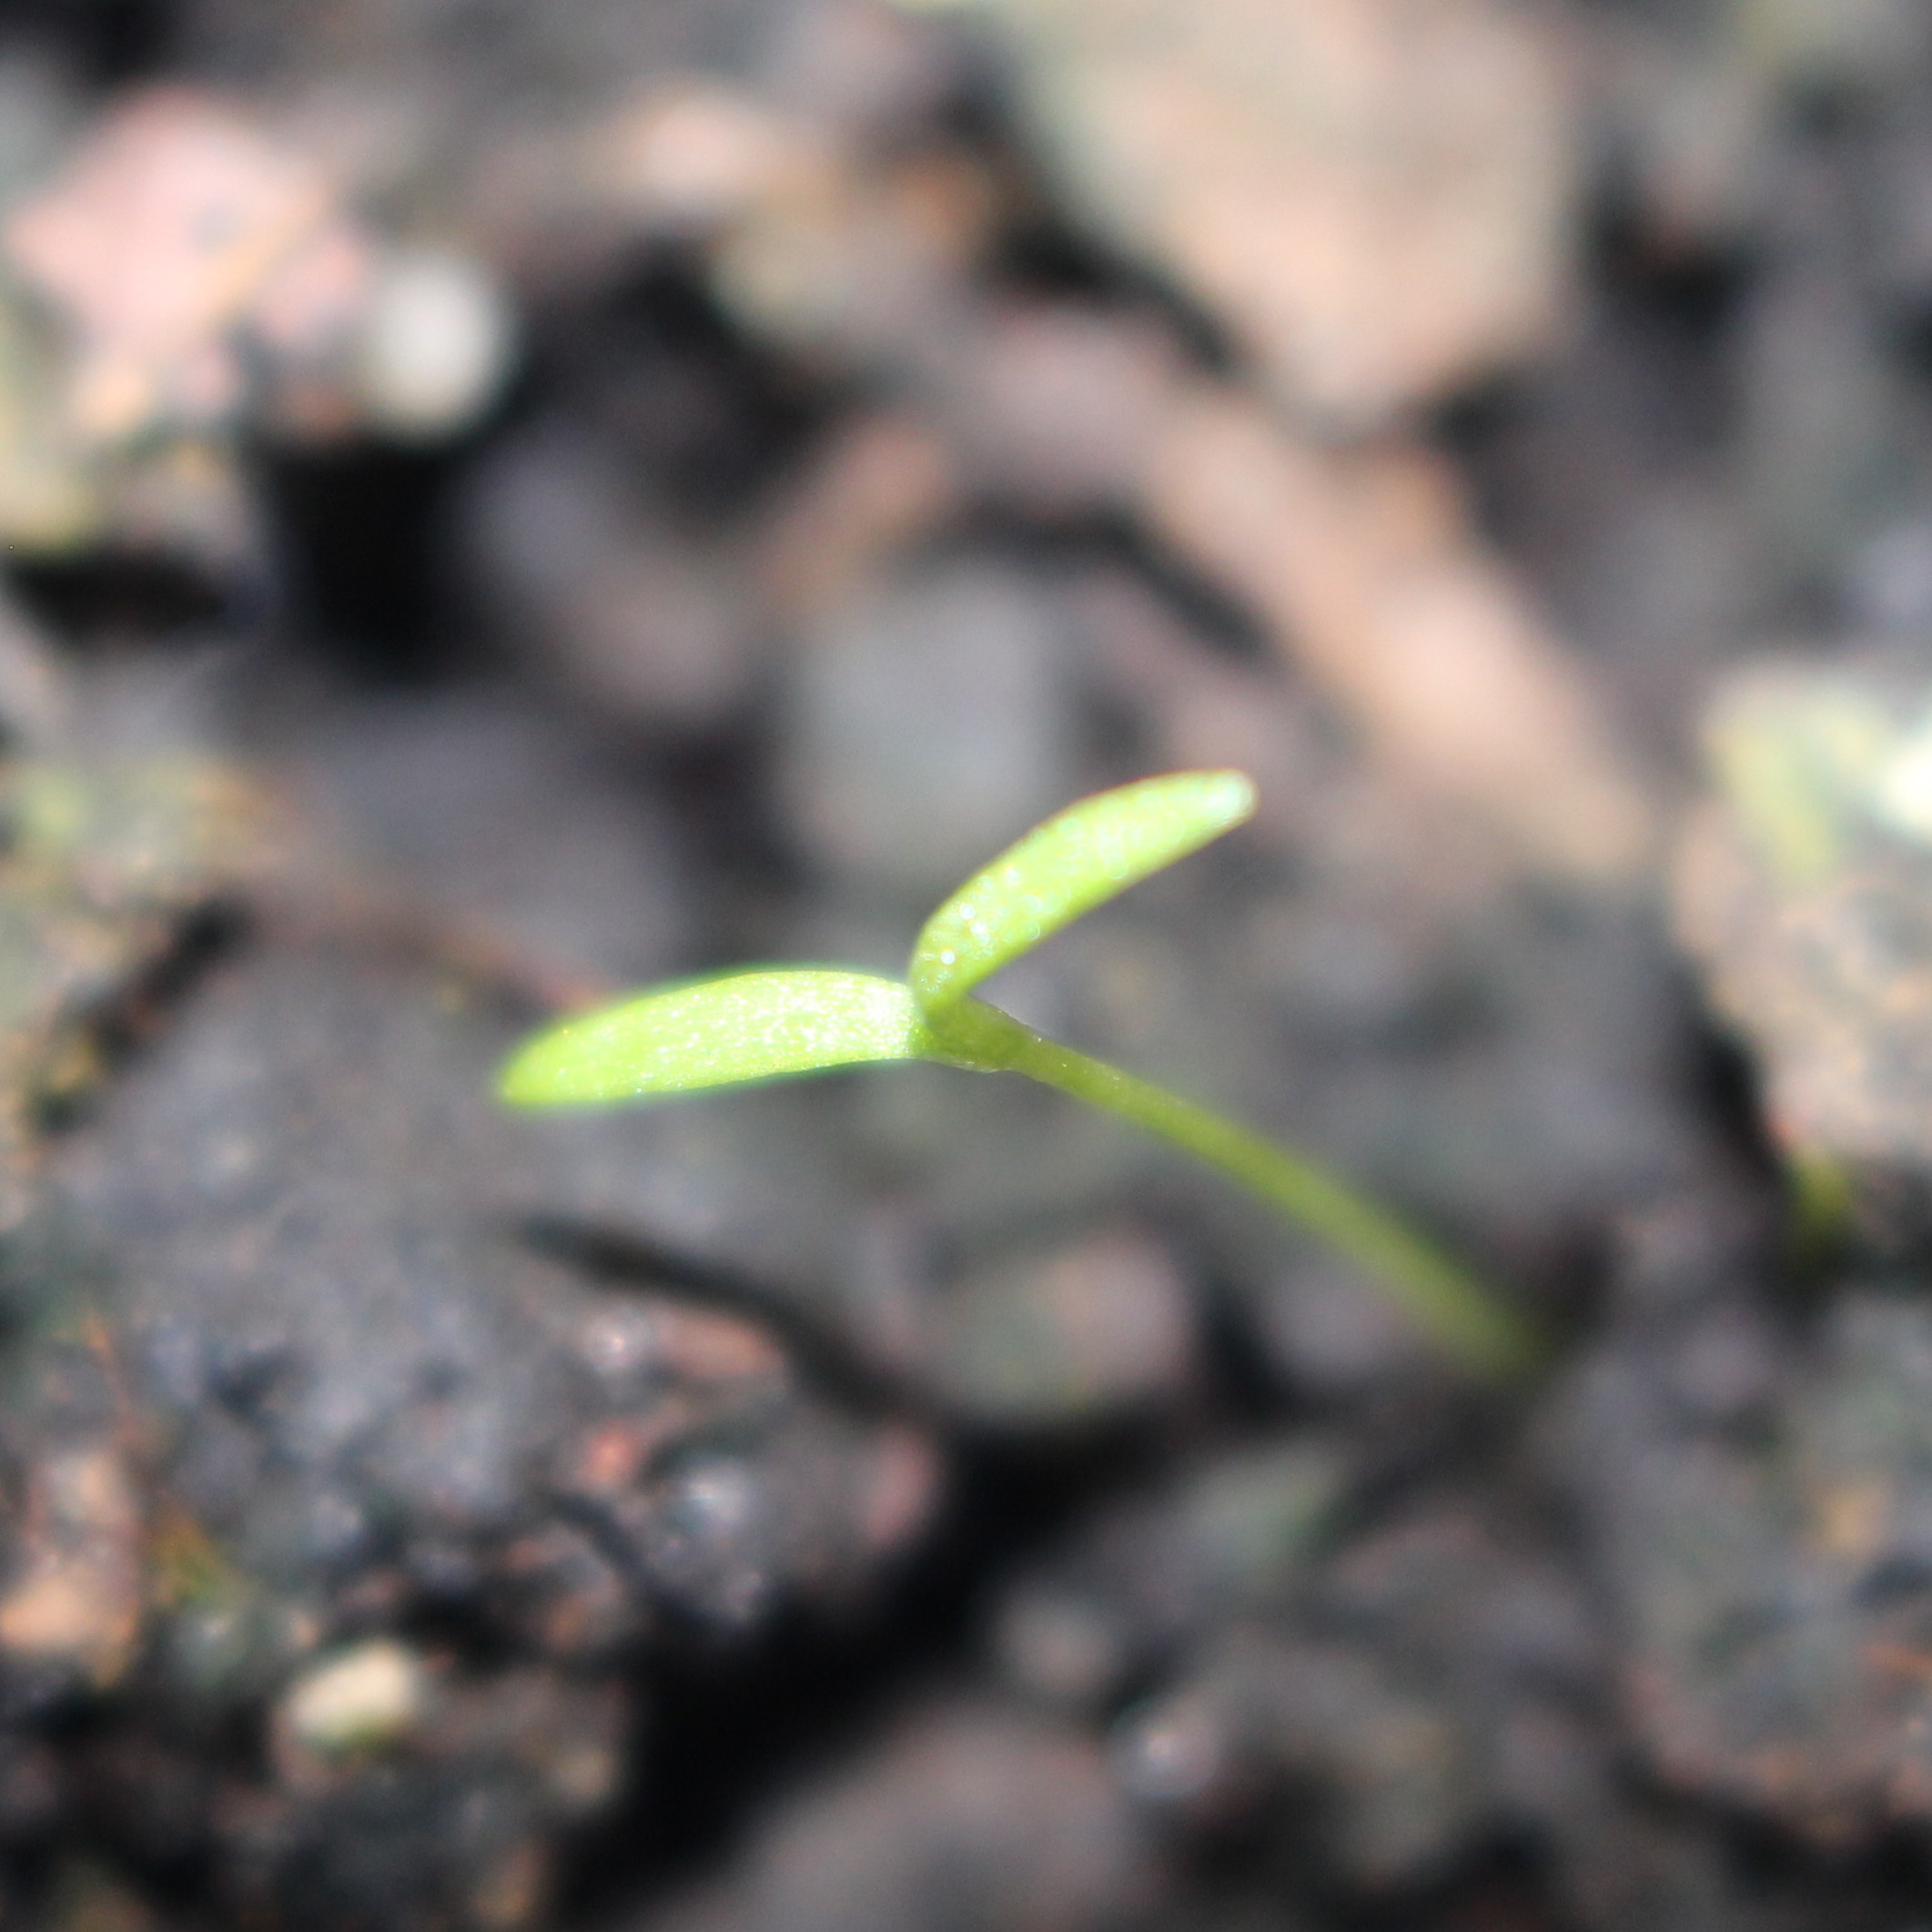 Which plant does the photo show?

Papaver rhoeas
